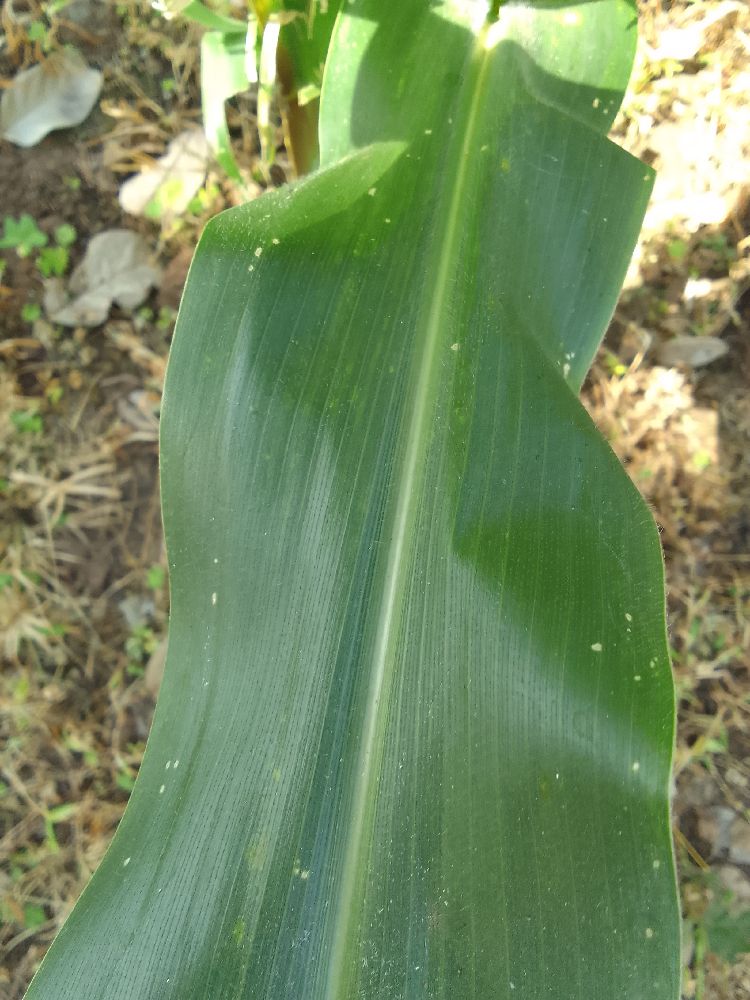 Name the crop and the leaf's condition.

maize, healthy
